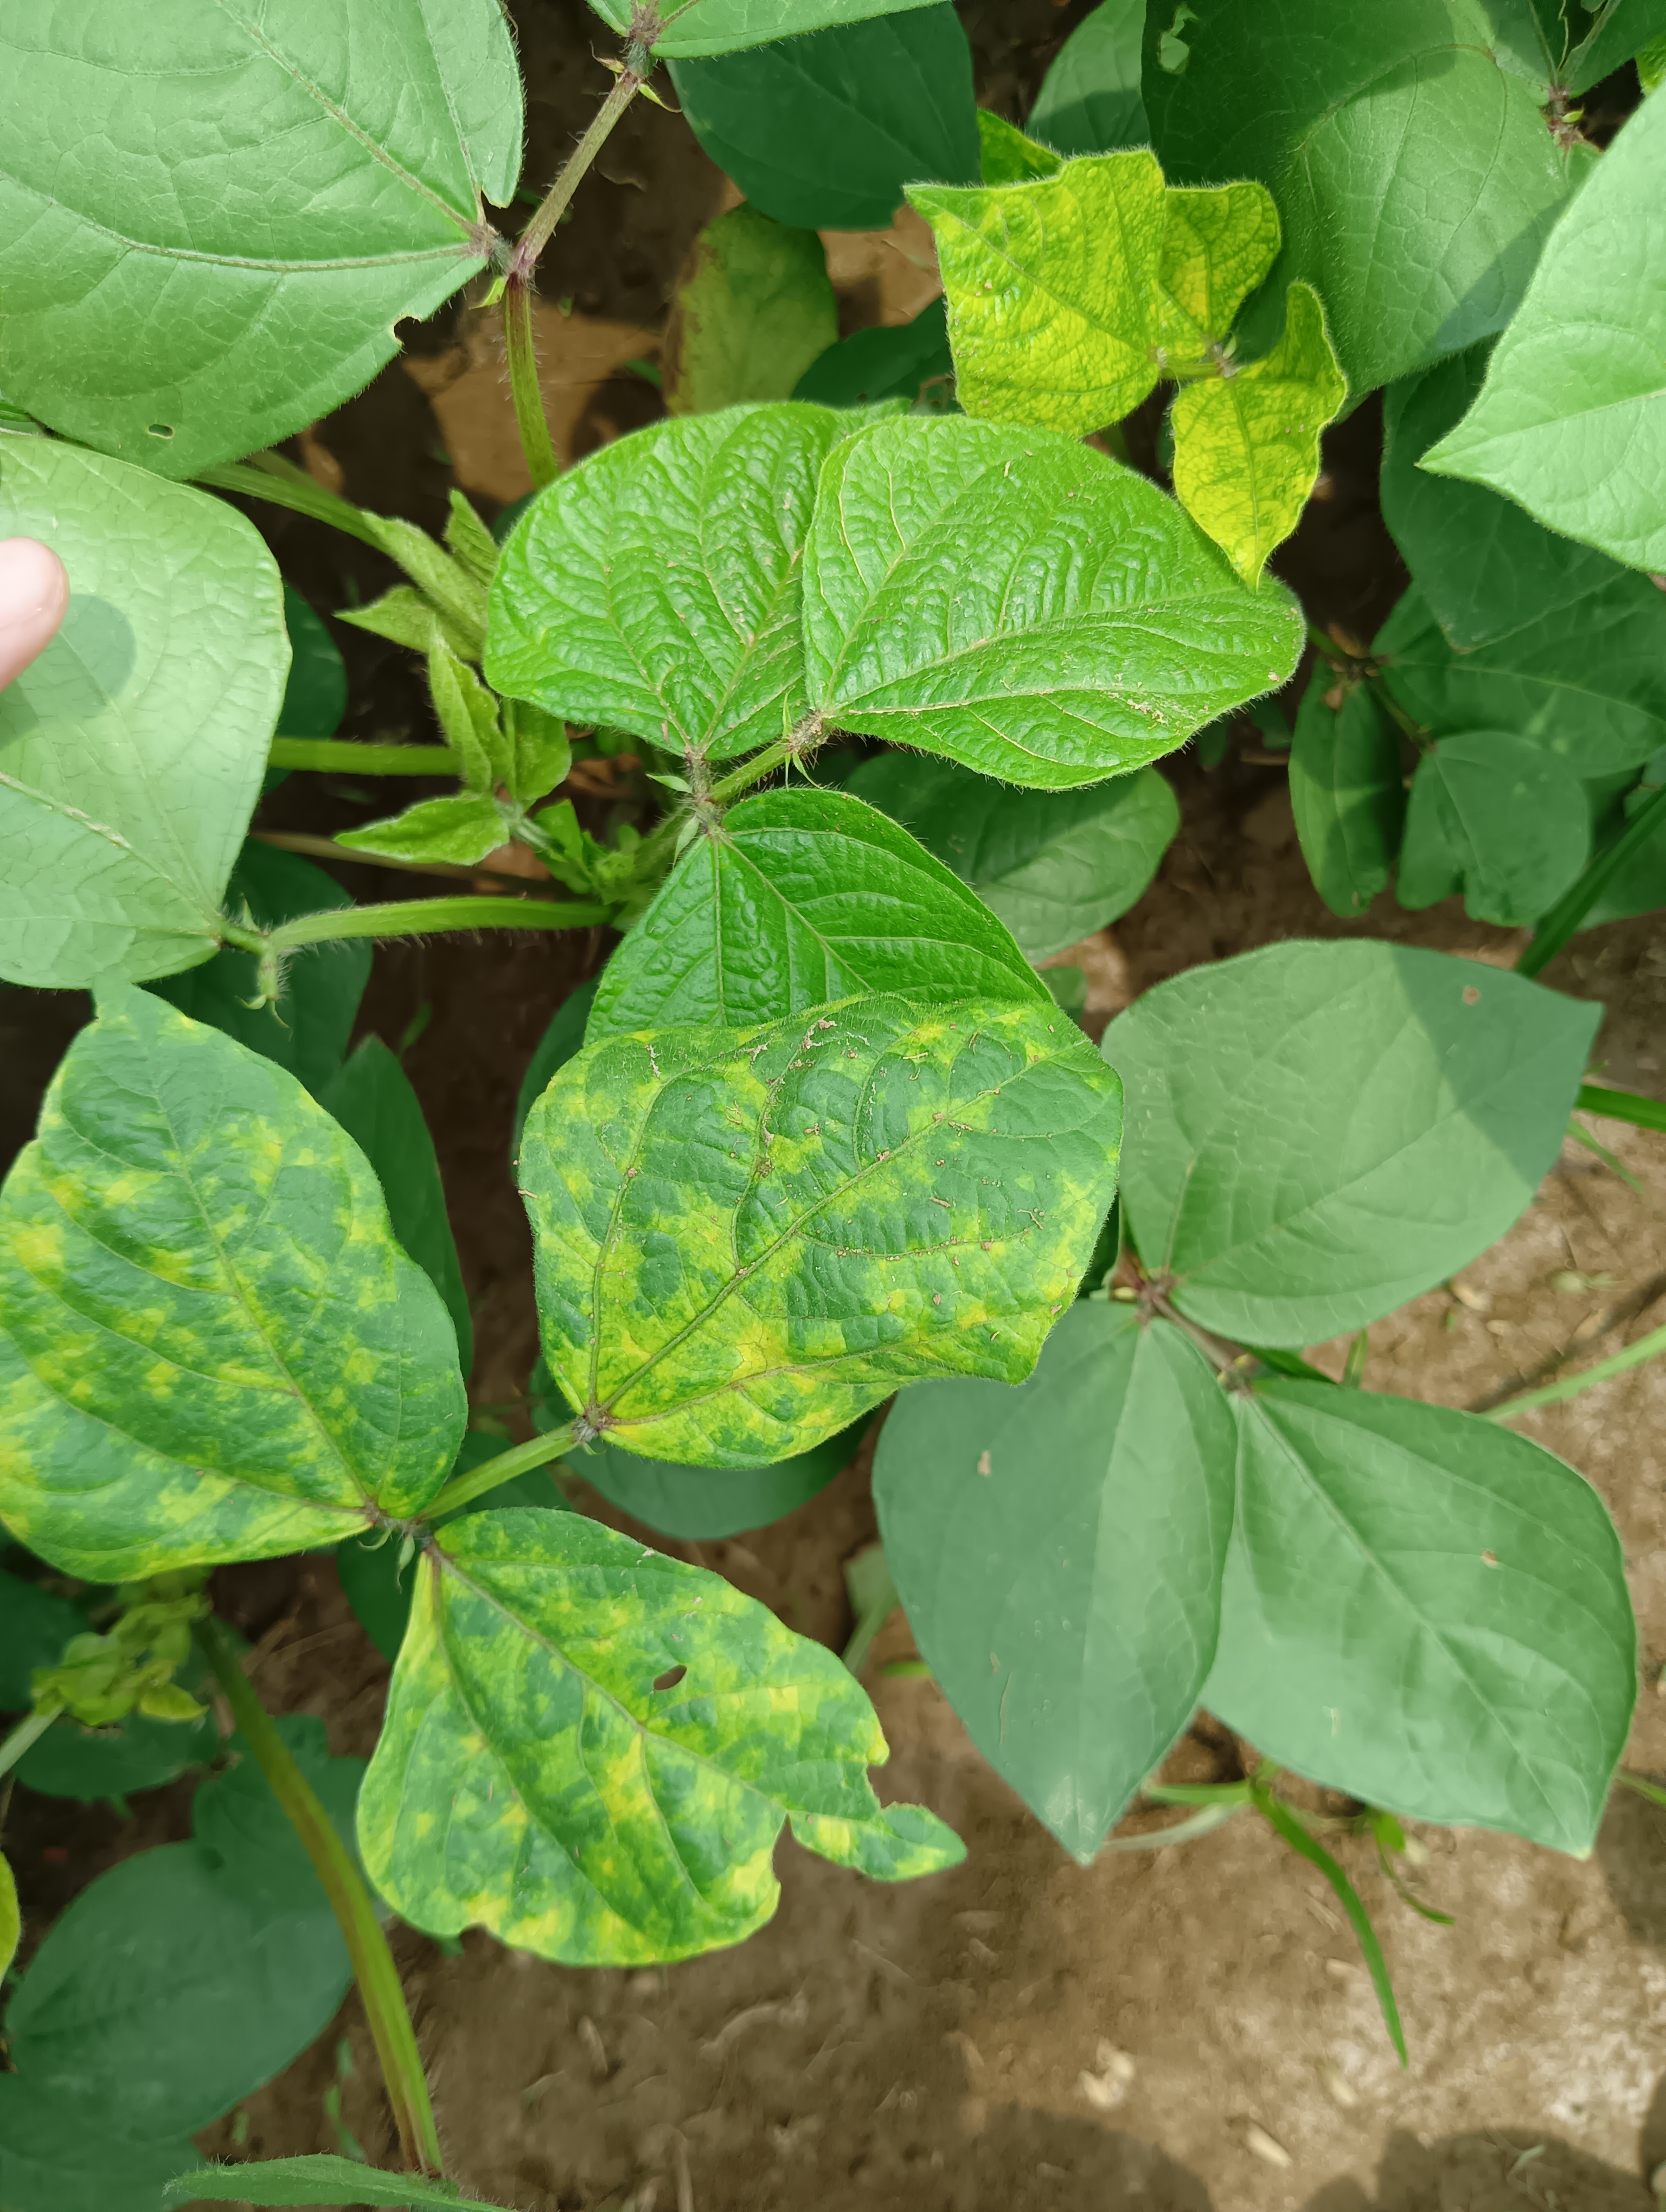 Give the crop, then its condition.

mungbean, yellow mosaic
